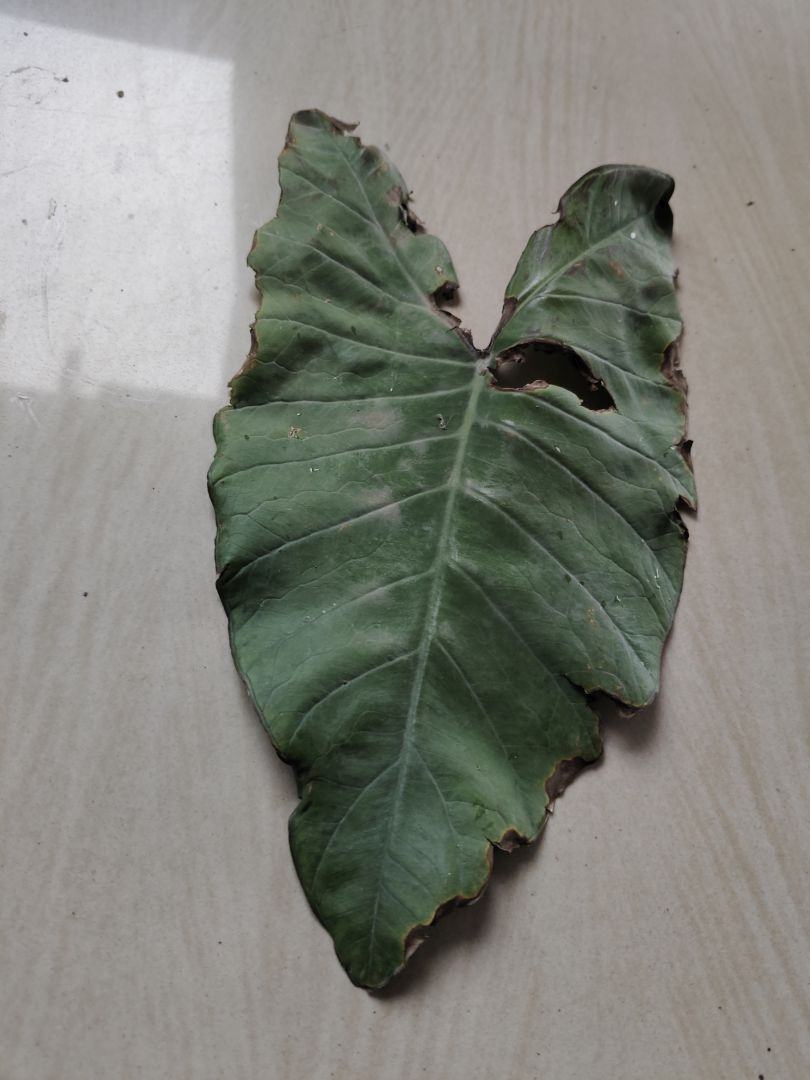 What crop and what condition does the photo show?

taro, leaf blight
